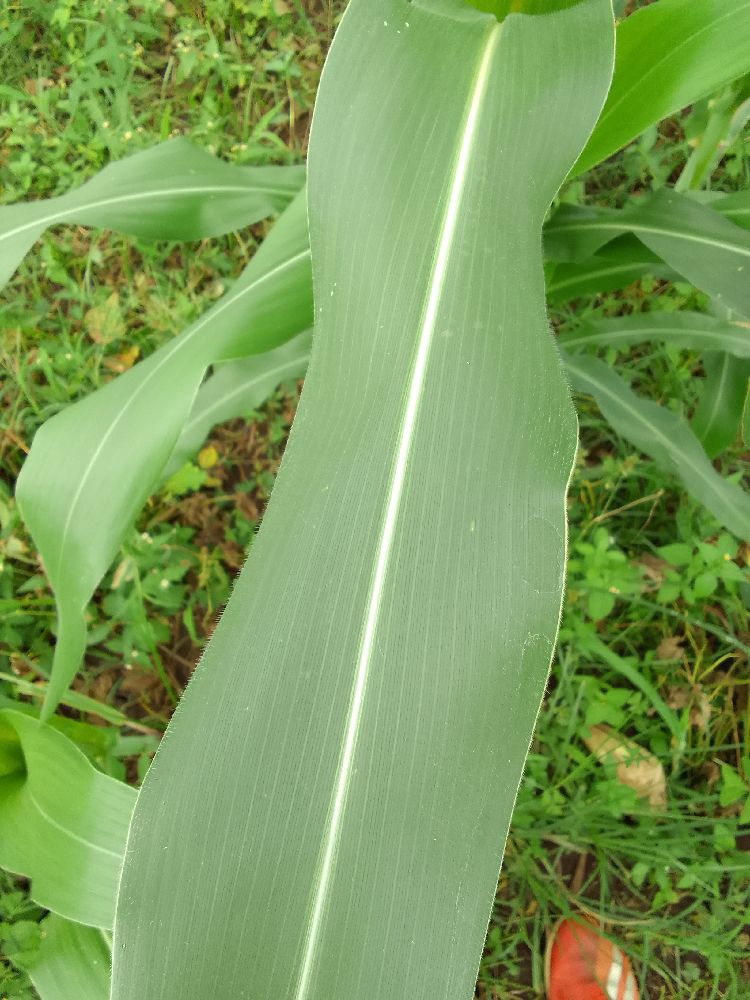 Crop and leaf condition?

maize, healthy
